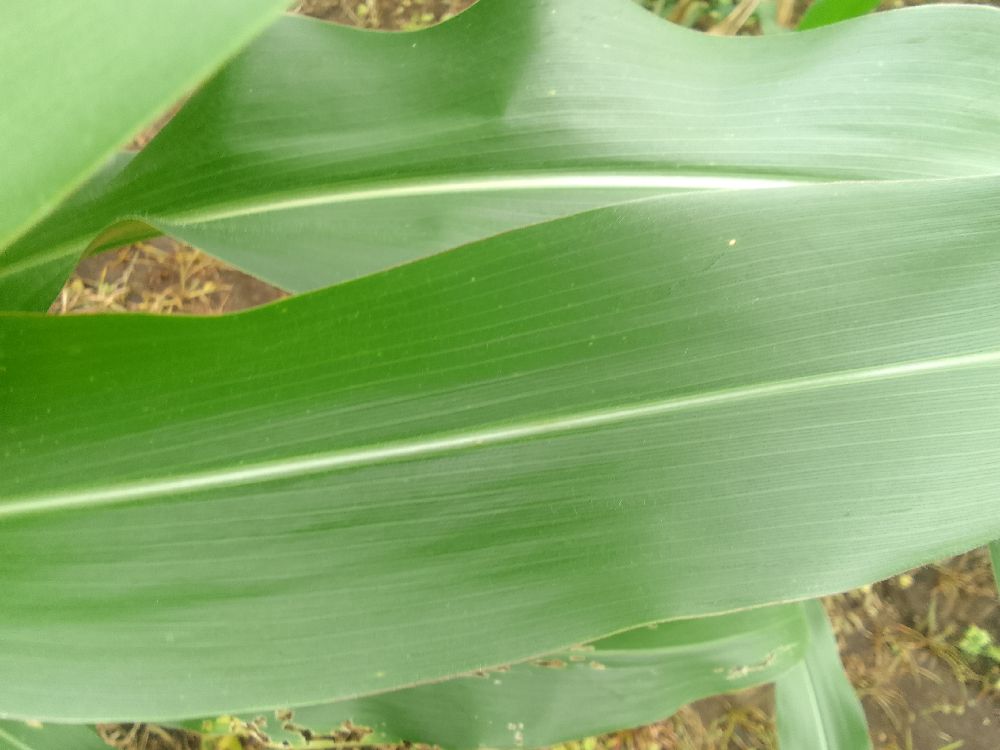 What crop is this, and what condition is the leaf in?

maize, healthy
